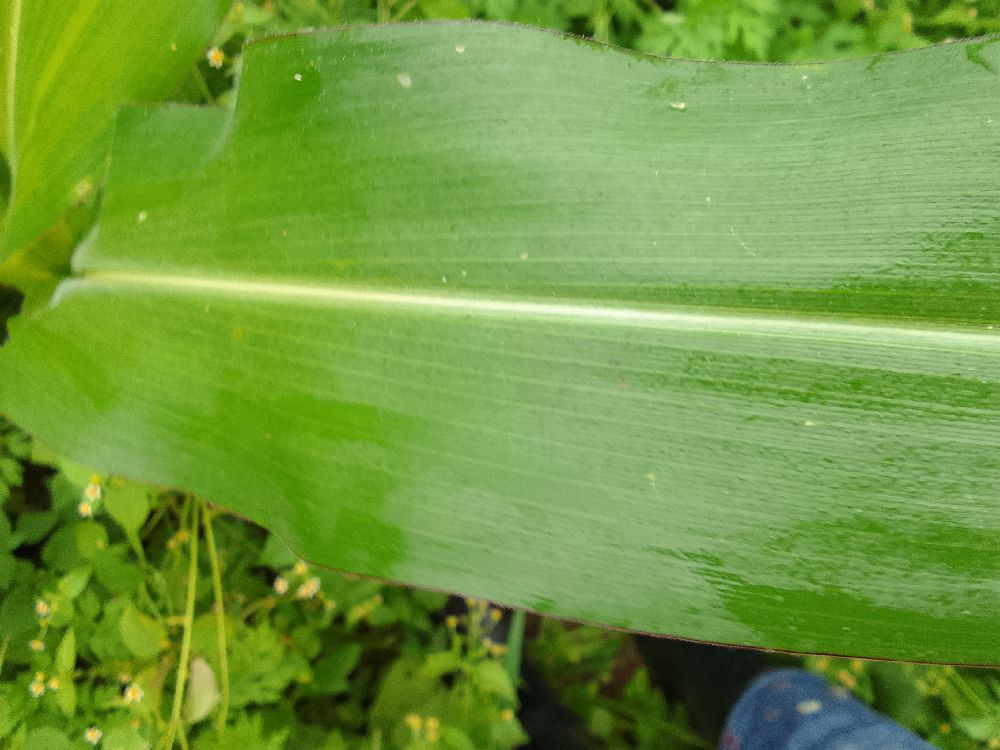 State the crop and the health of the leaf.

maize, healthy
